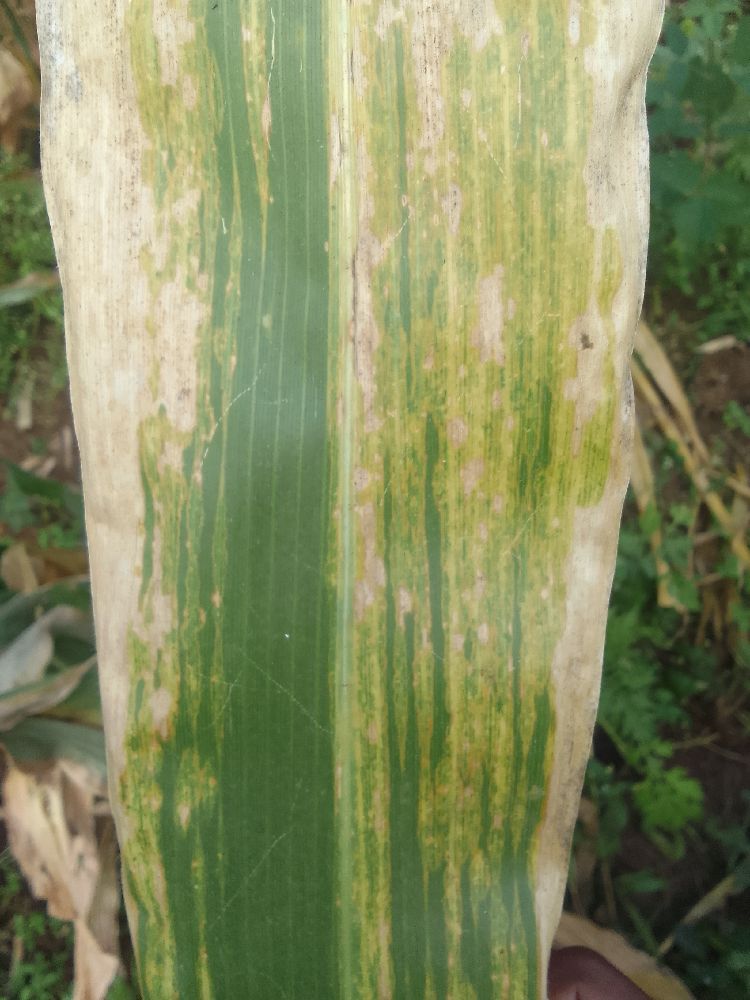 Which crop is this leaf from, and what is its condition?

maize, maize lethal necrosis
